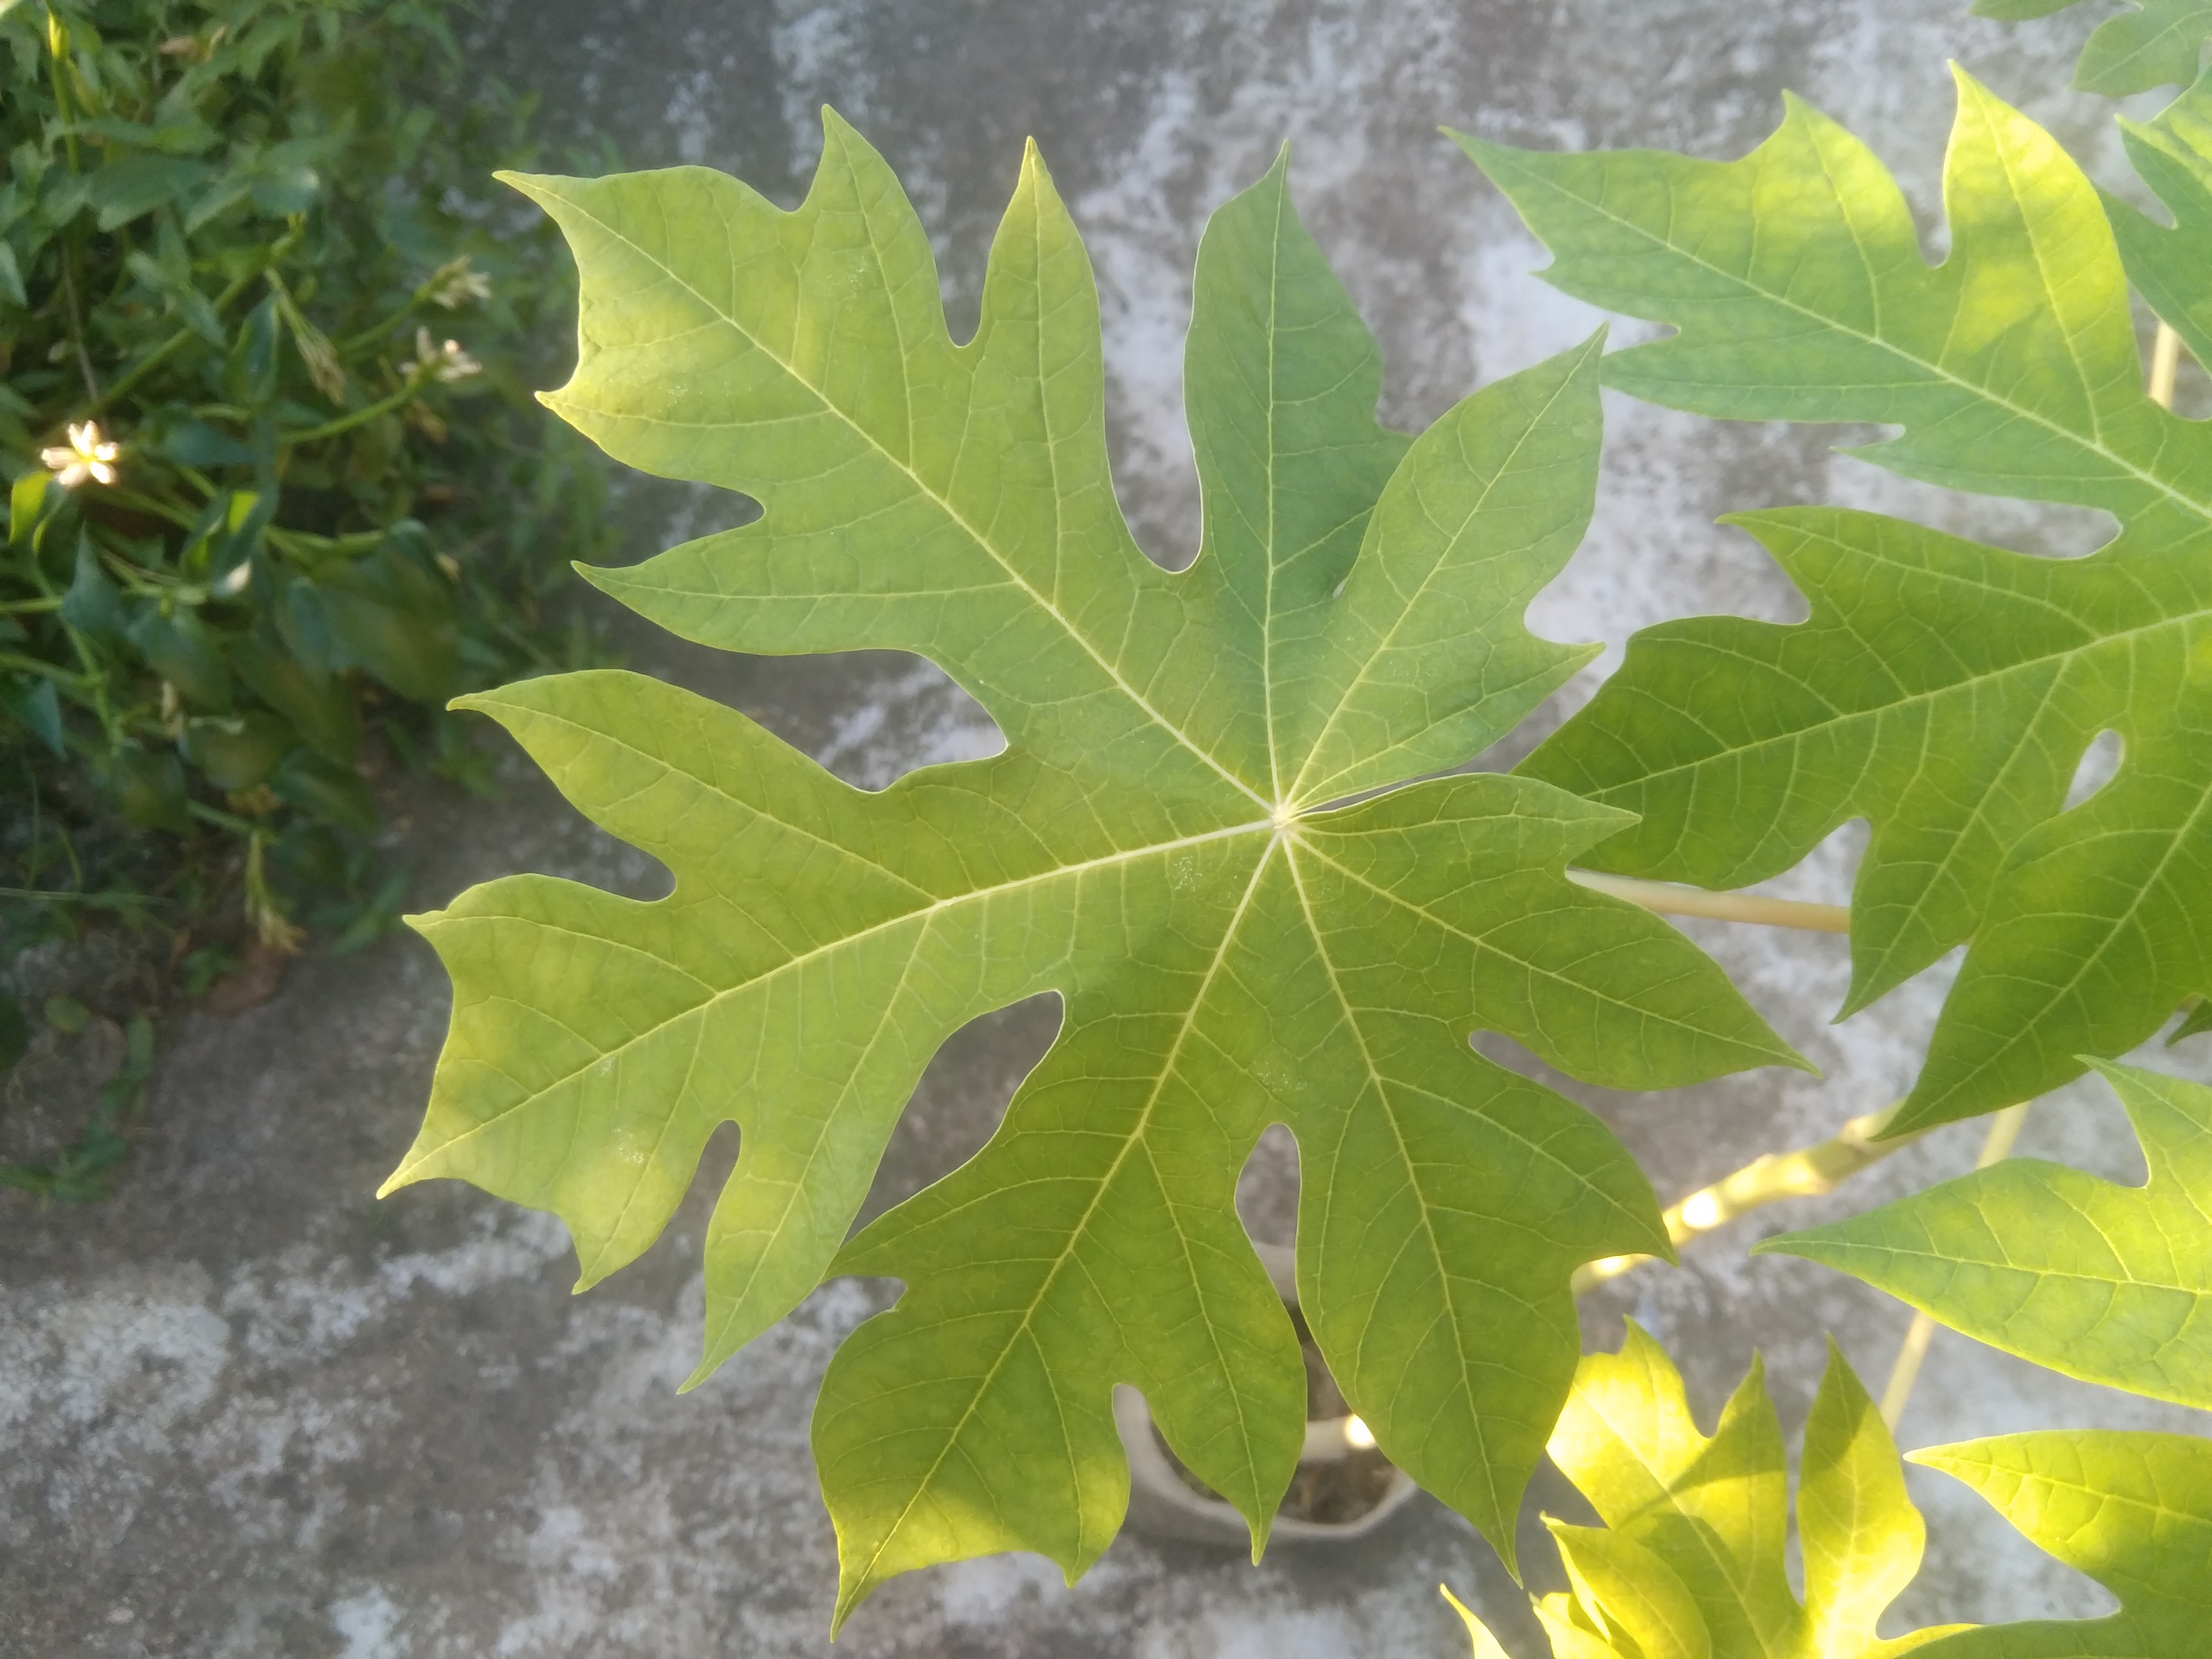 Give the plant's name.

papaya
